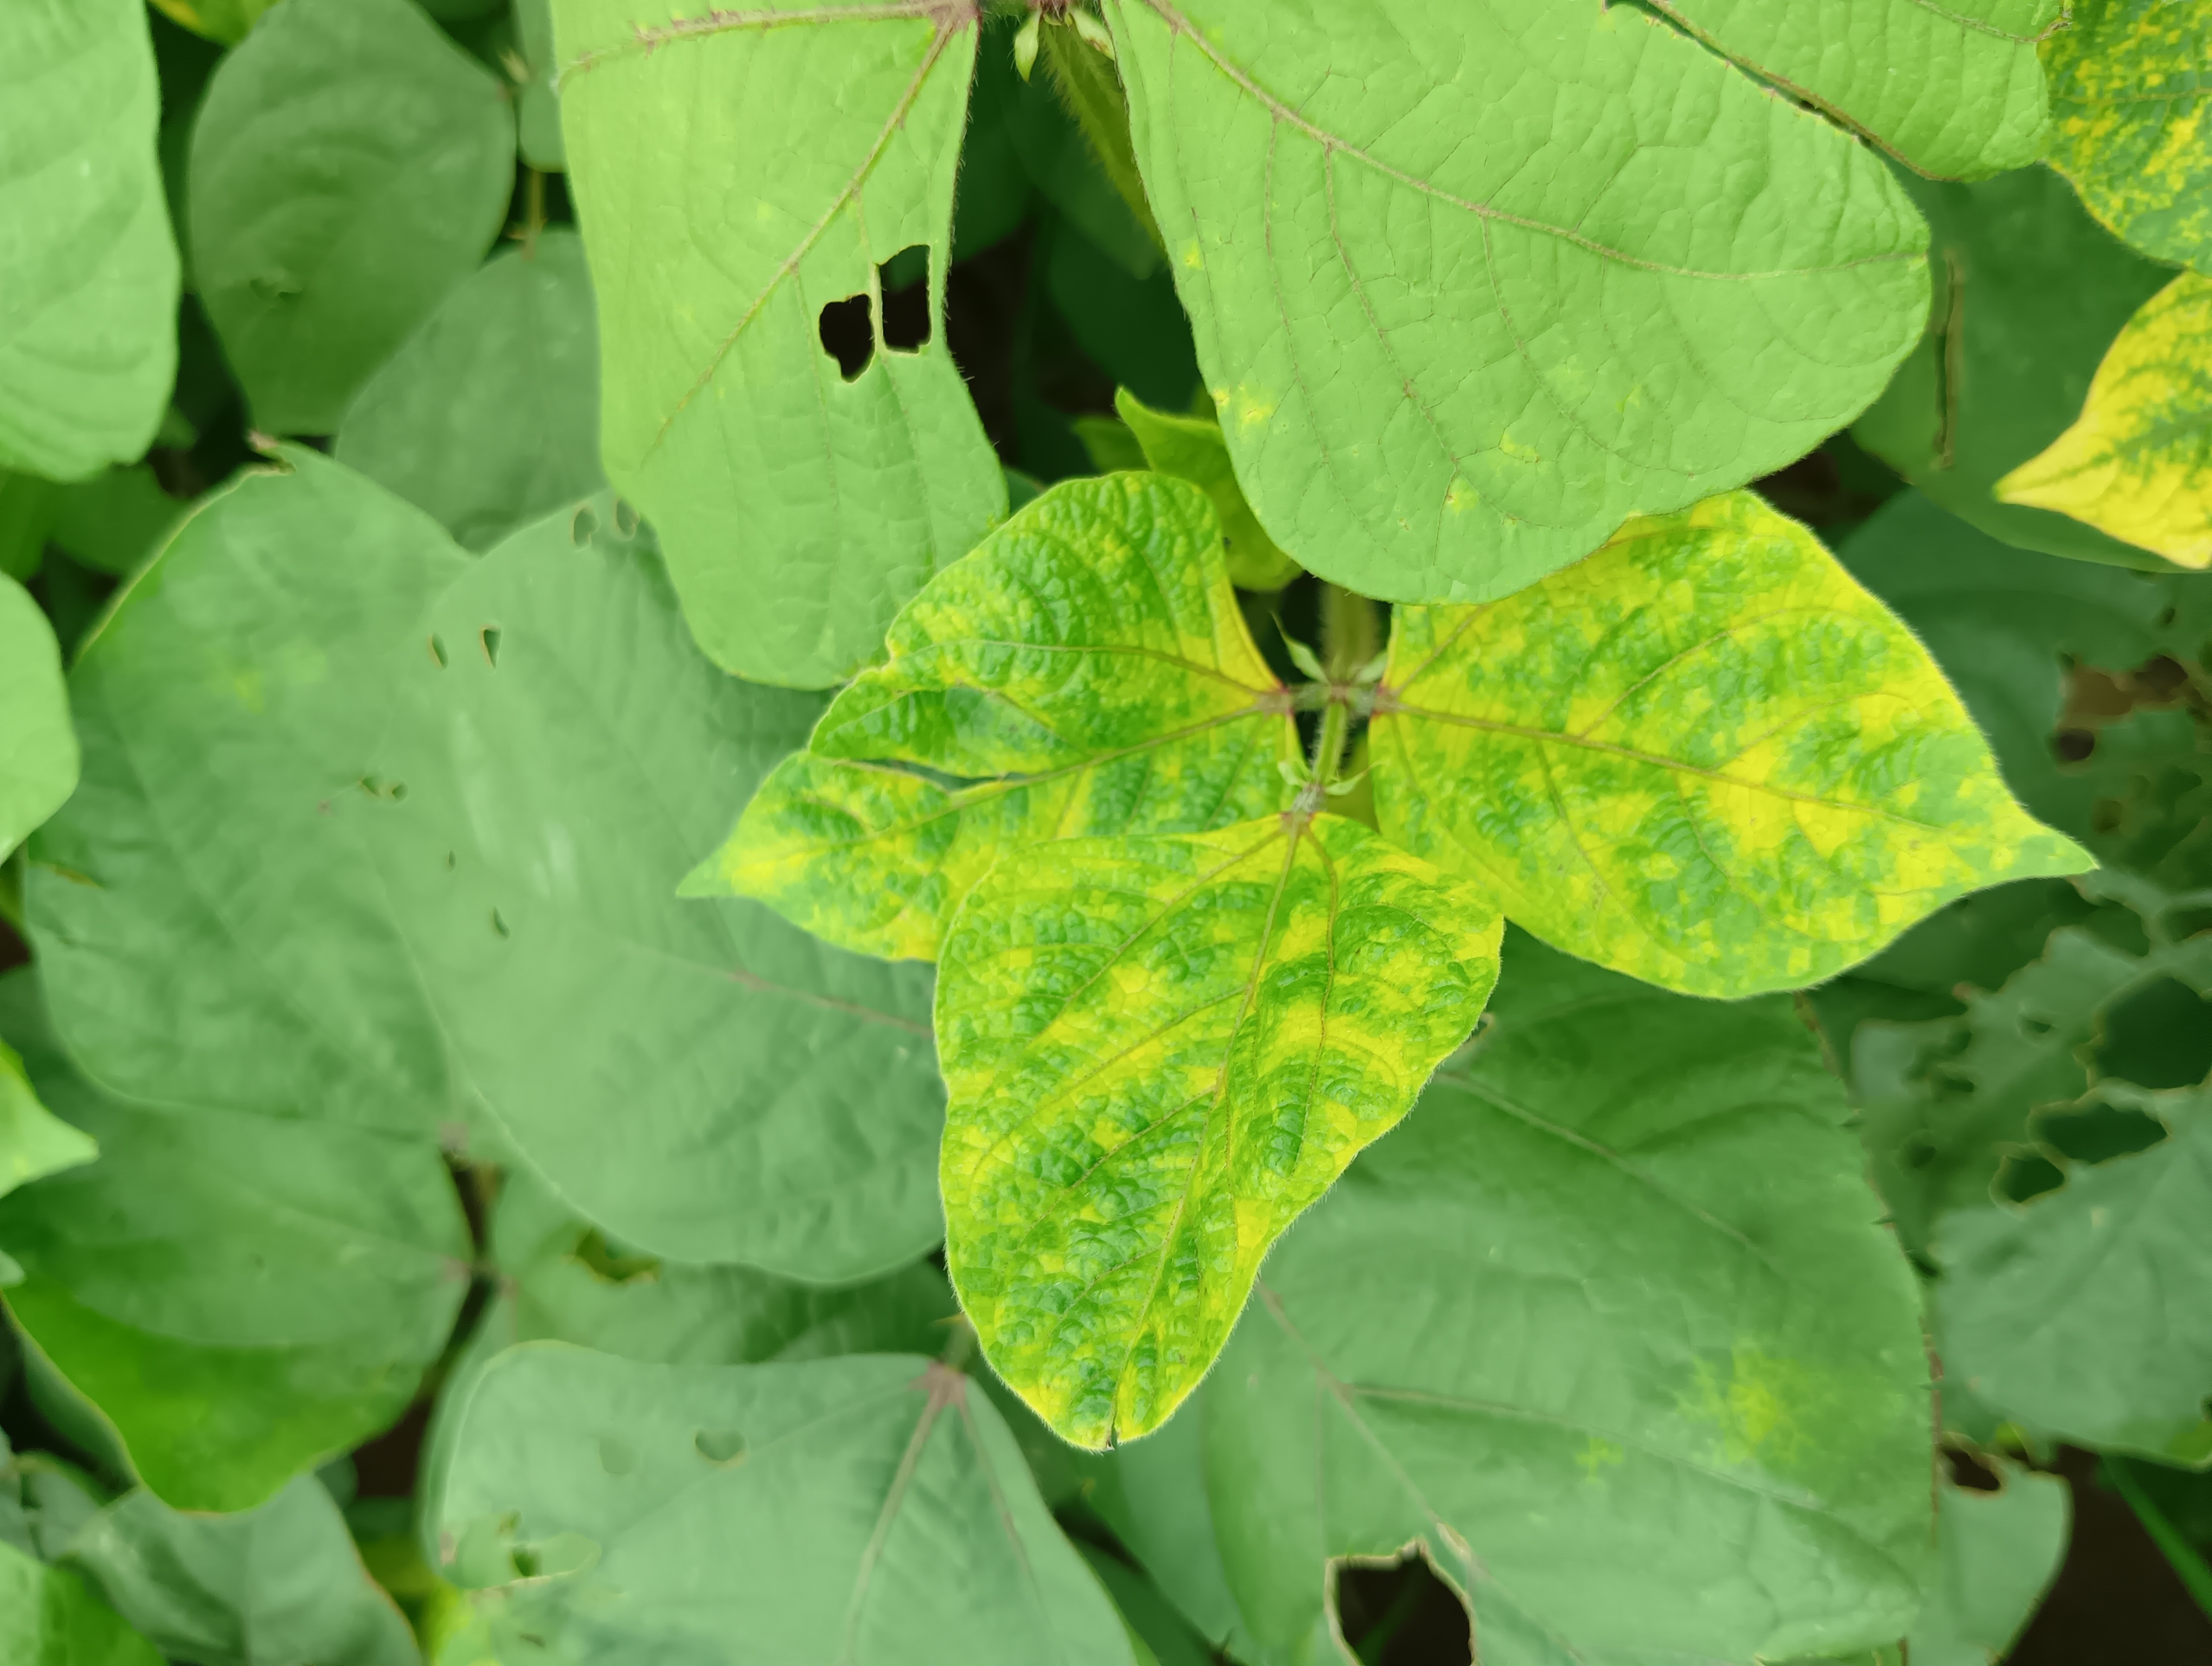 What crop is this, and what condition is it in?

mungbean, yellow mosaic
